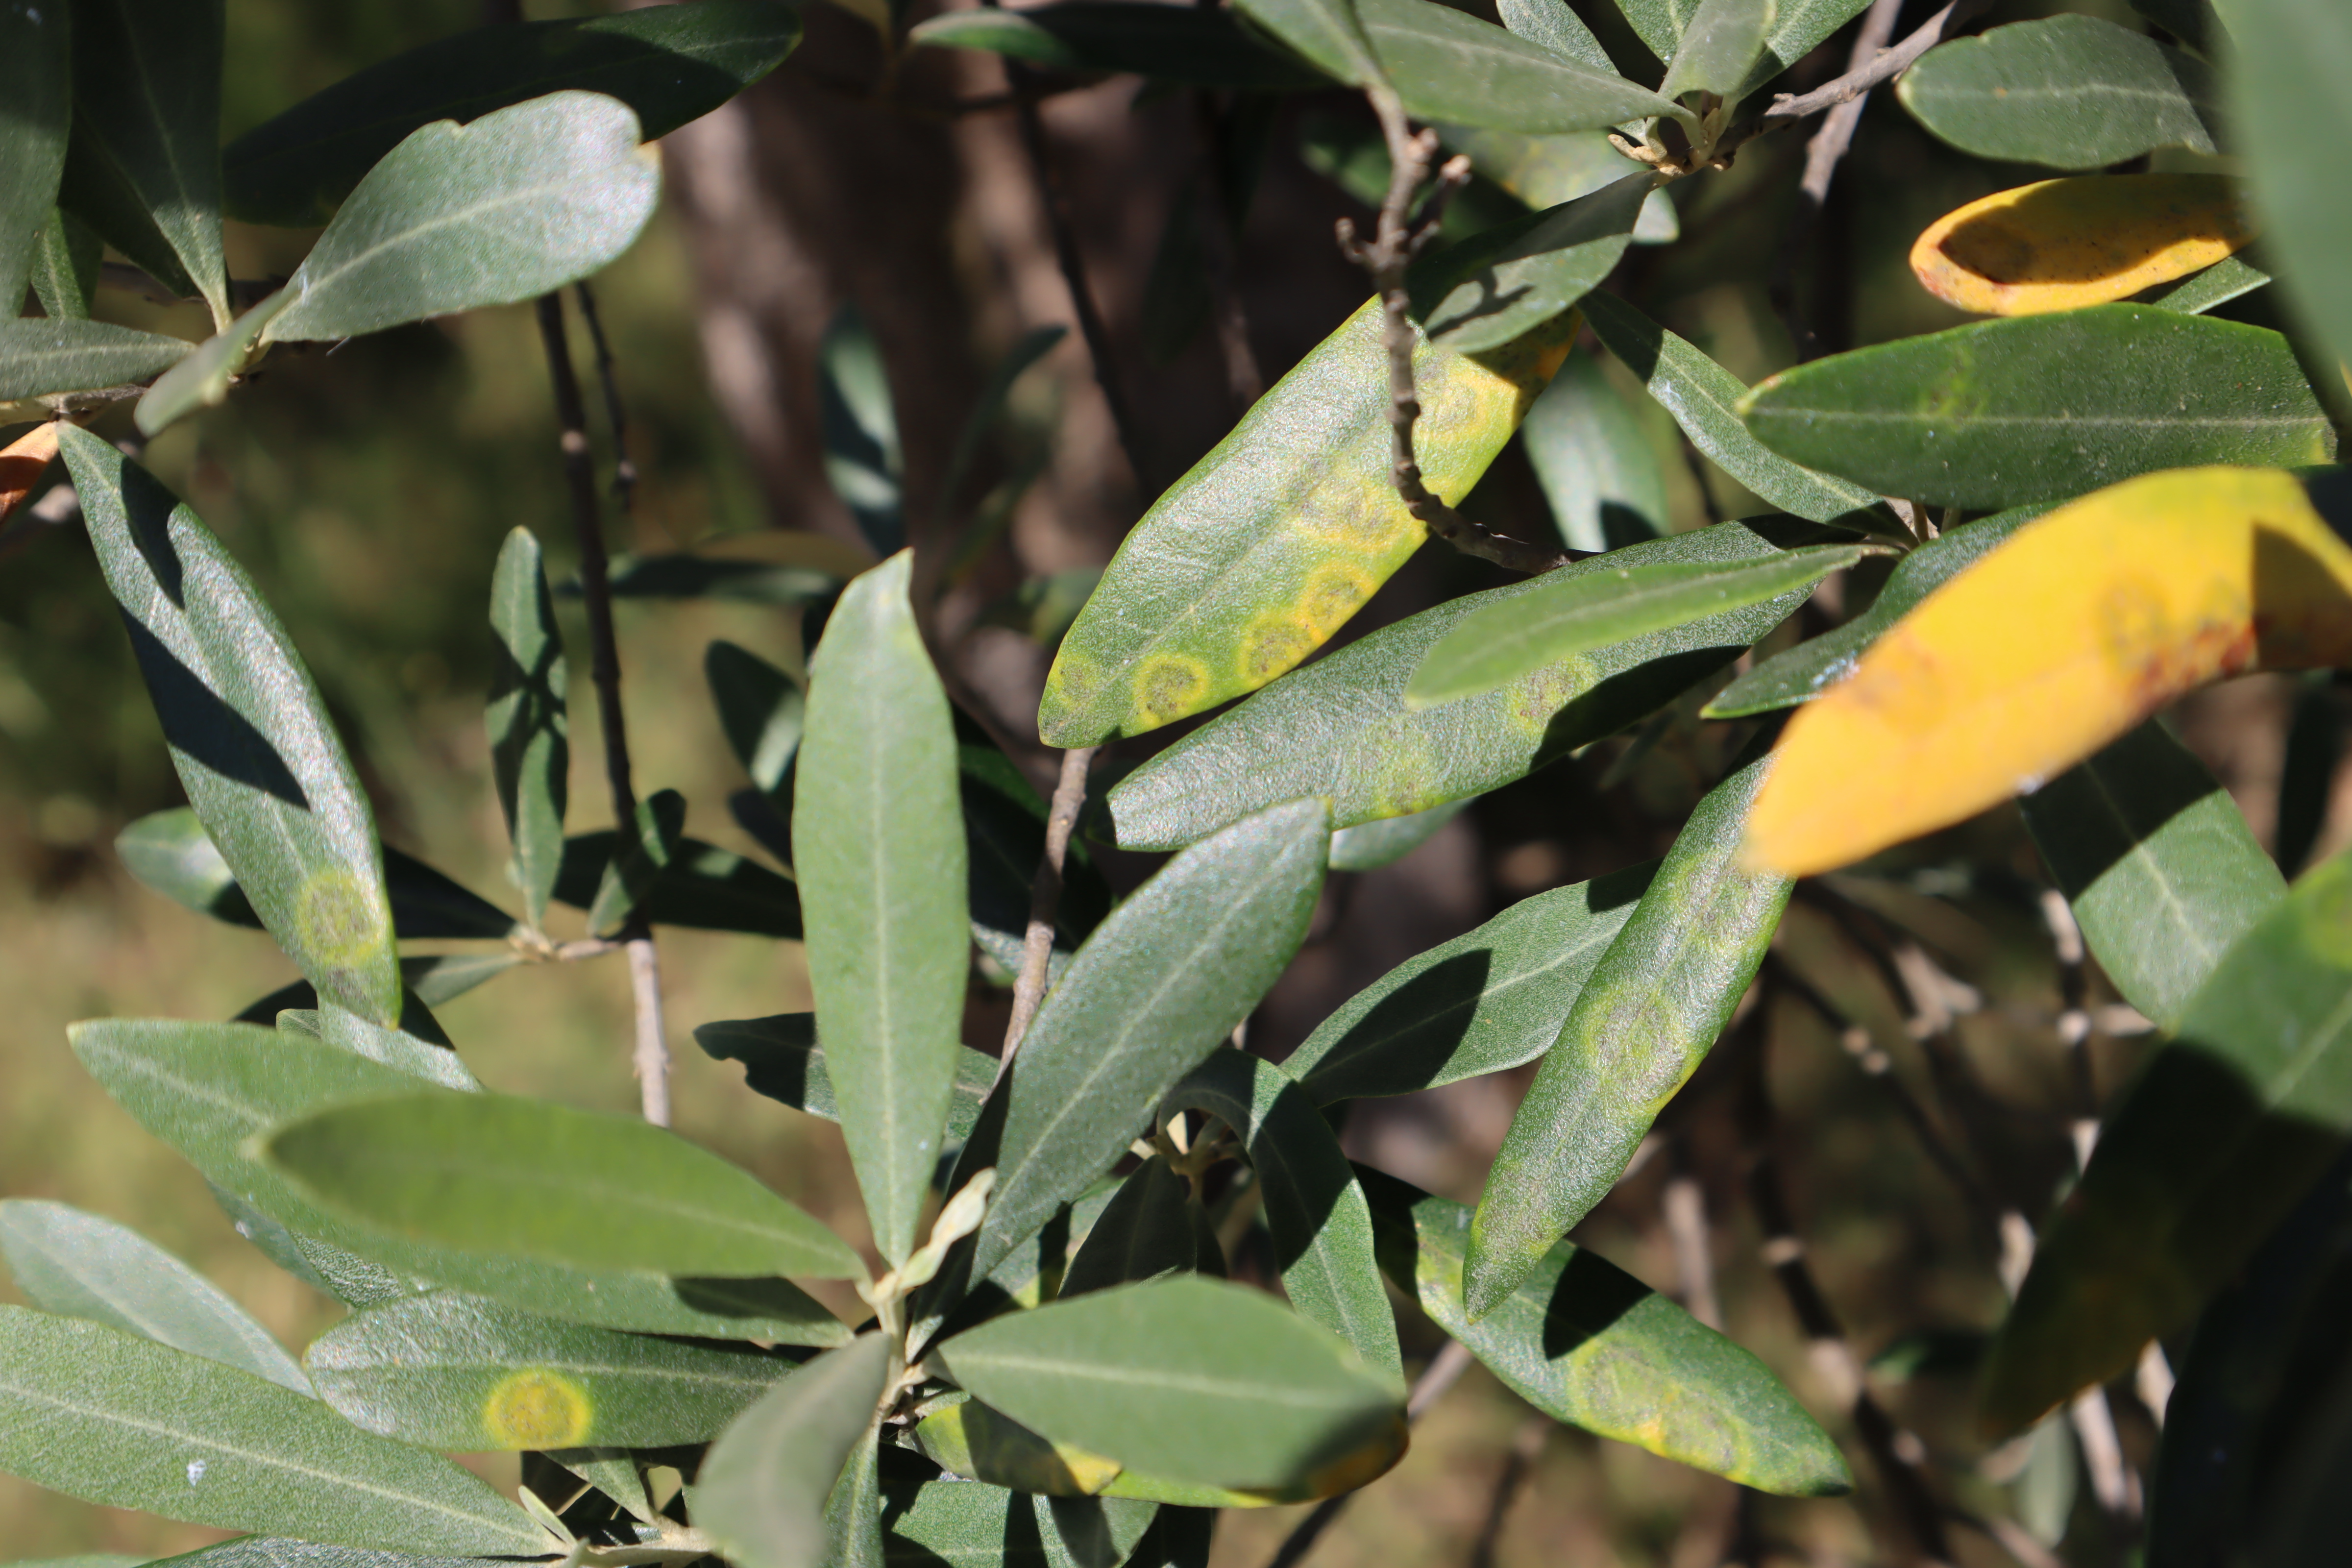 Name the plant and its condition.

olive, olive peacock spot
